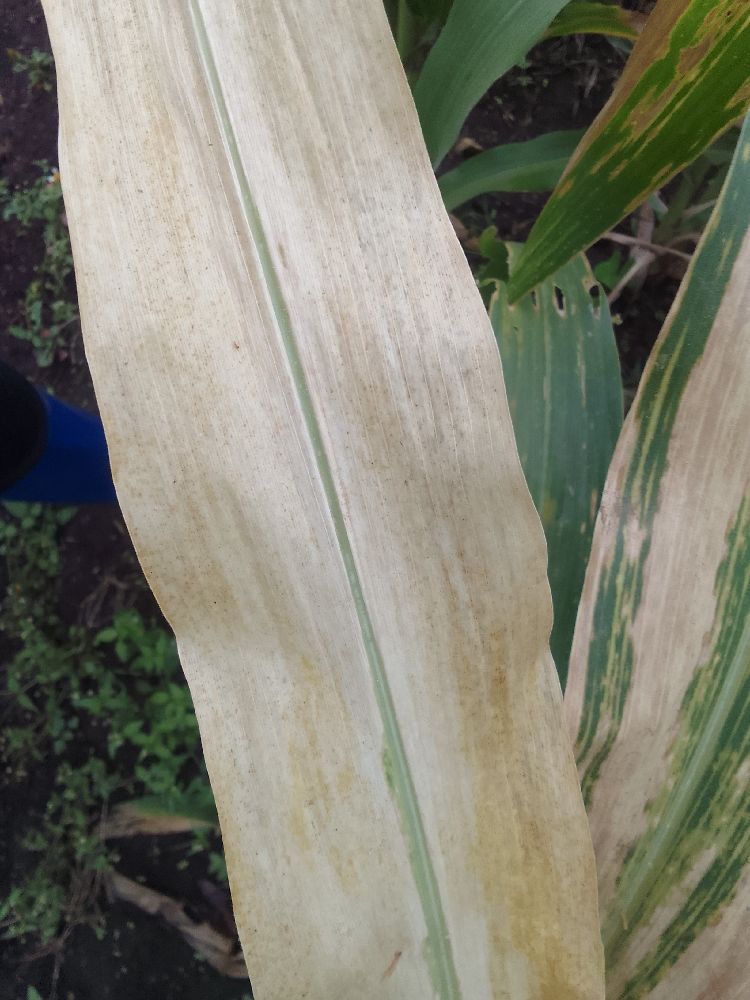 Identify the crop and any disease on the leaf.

maize, maize lethal necrosis
